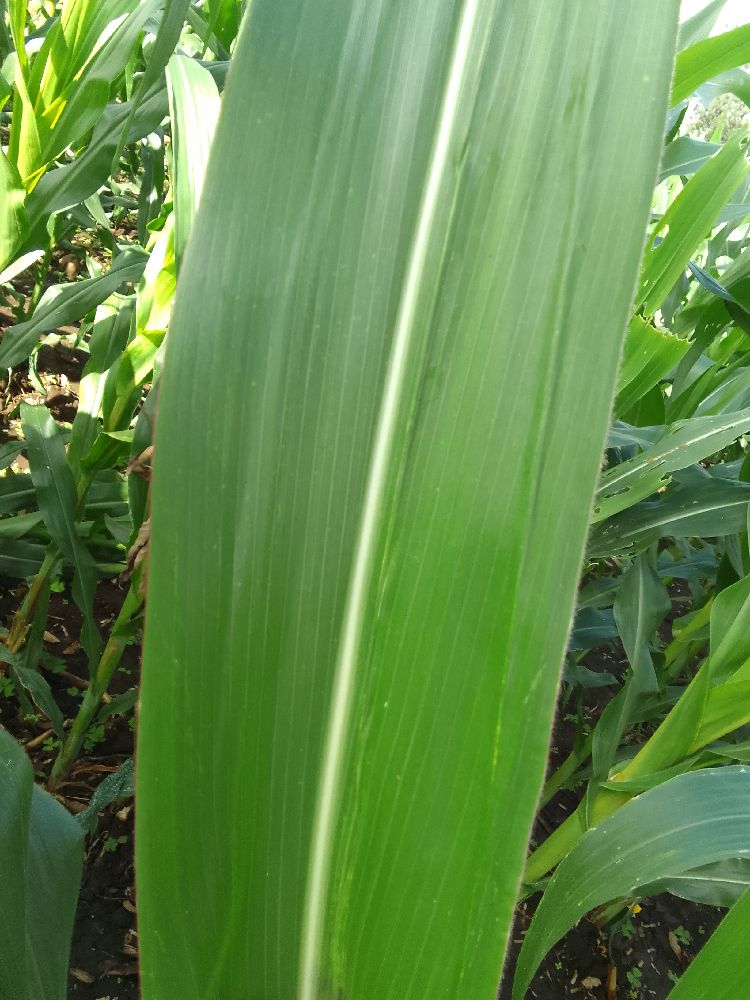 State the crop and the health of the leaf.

maize, healthy
